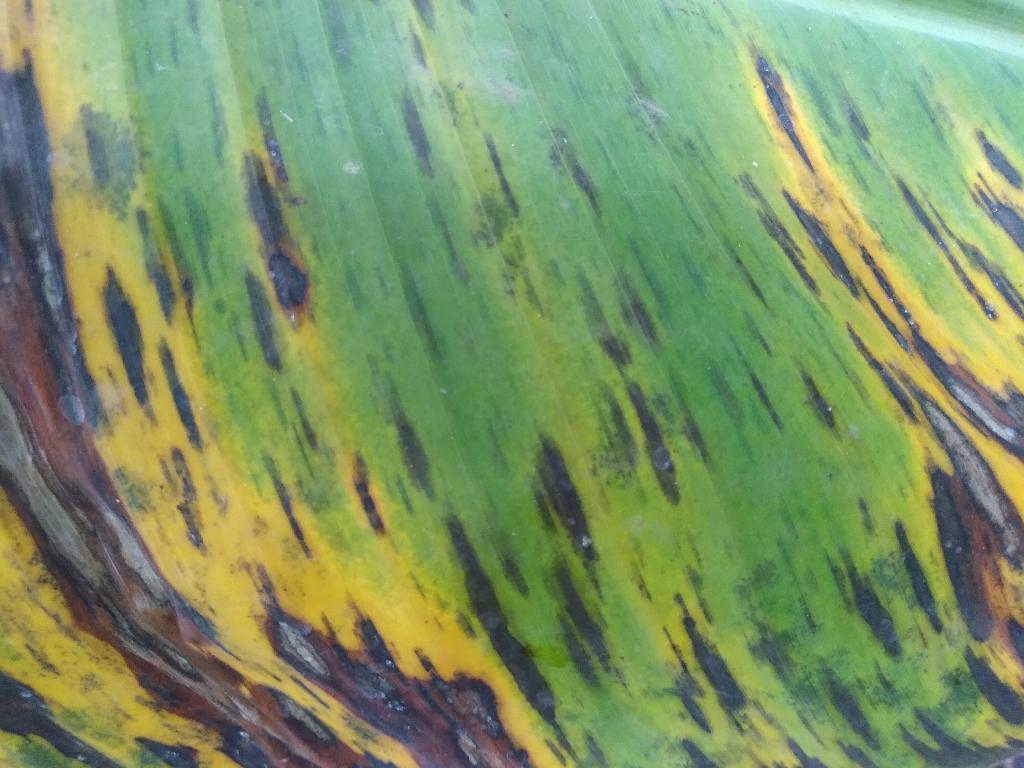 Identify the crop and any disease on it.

banana, black sigatoka
